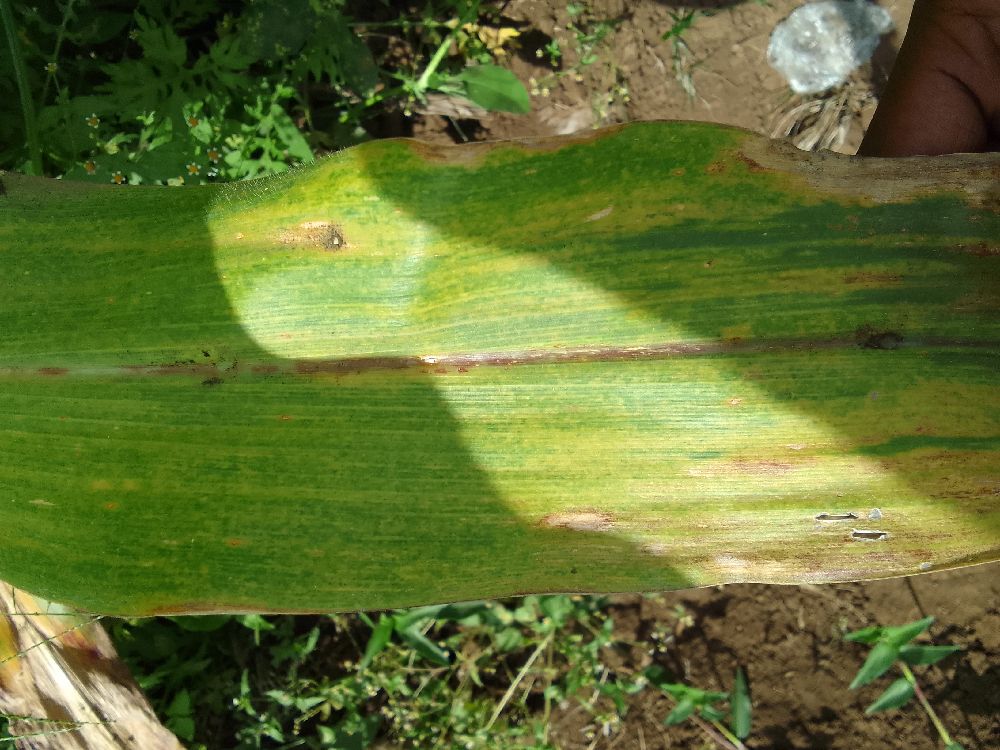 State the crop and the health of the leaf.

maize, maize lethal necrosis
